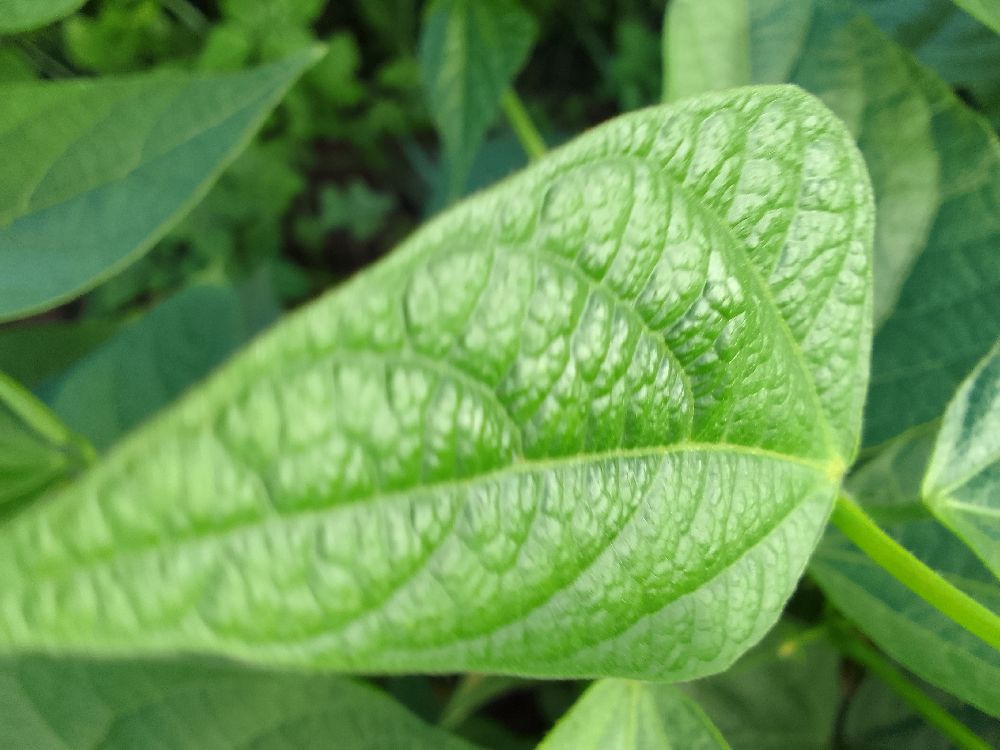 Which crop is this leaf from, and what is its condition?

common bean, healthy
